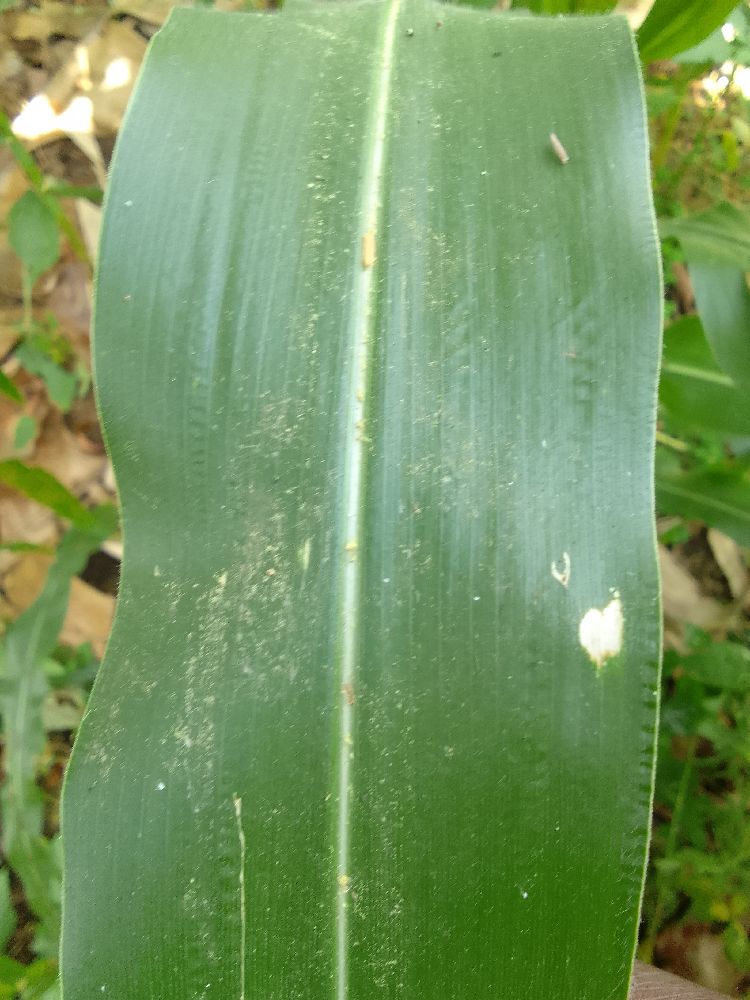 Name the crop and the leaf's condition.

maize, healthy
